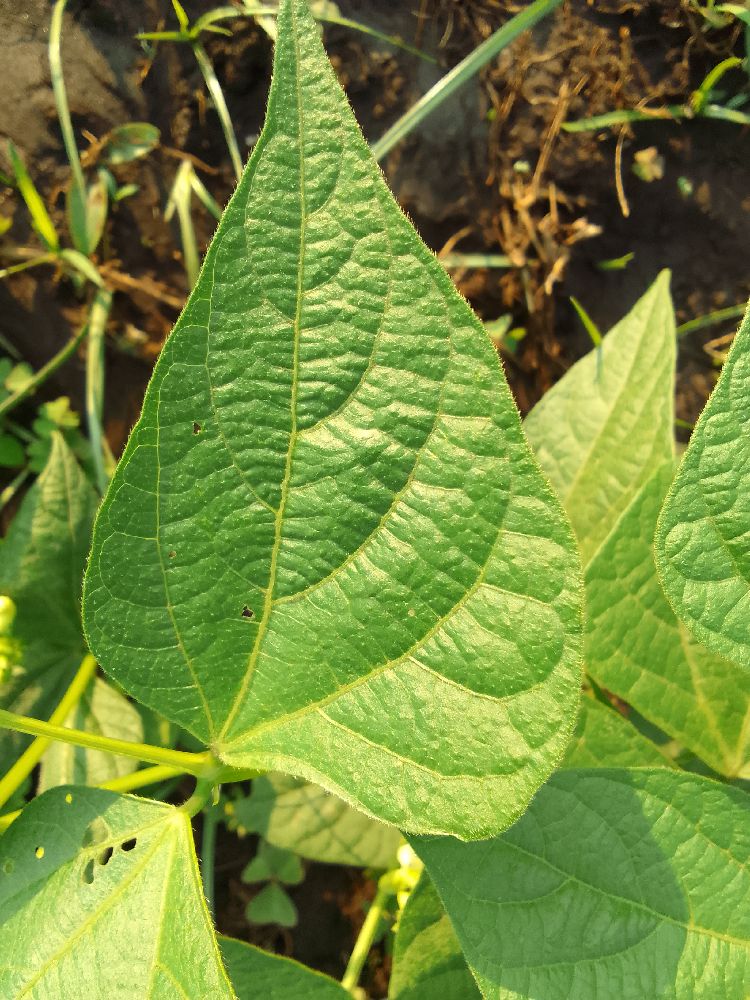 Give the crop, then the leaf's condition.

common bean, healthy
